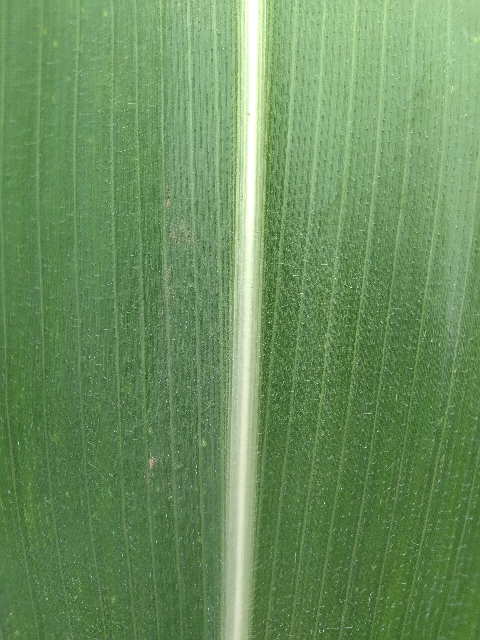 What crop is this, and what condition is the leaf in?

maize, healthy
